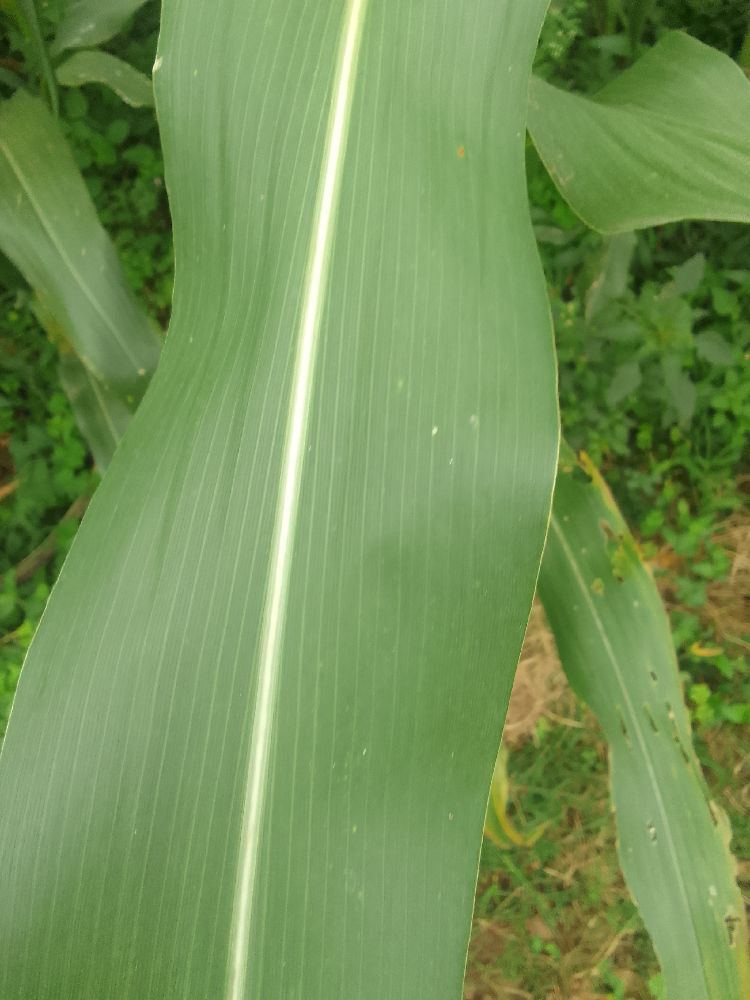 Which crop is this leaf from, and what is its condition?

maize, healthy
